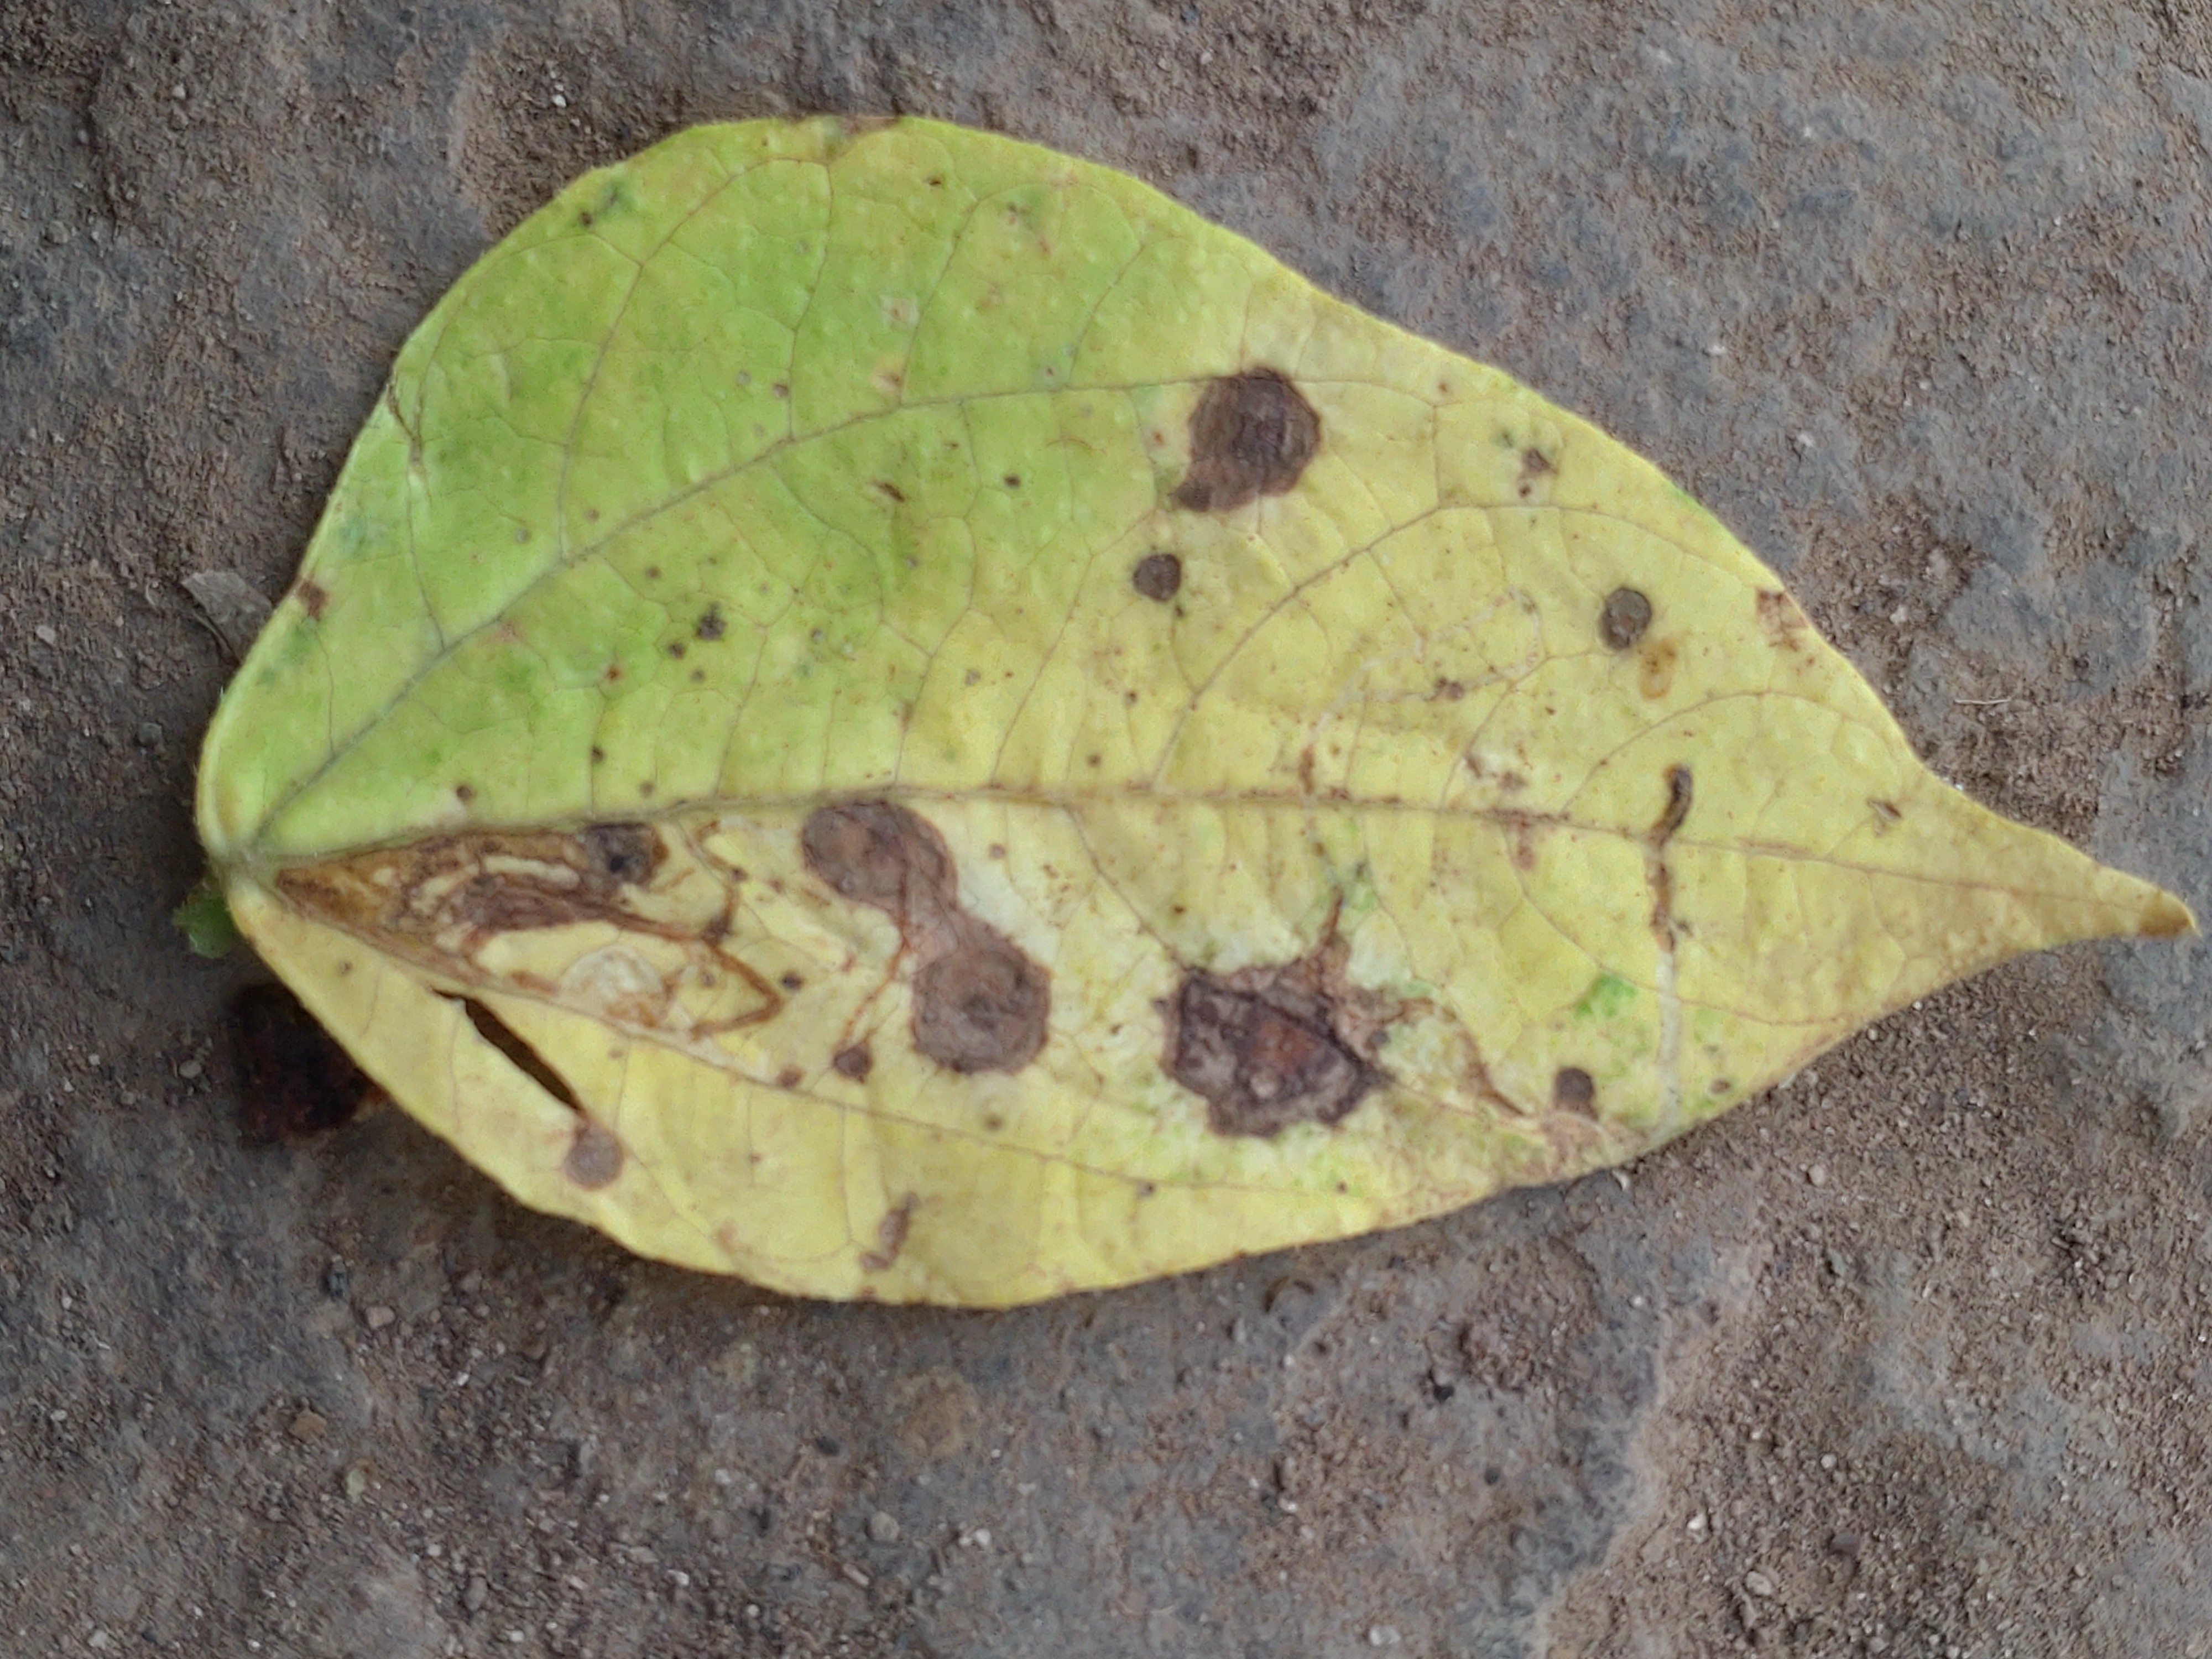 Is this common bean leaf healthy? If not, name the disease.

anthracnose
